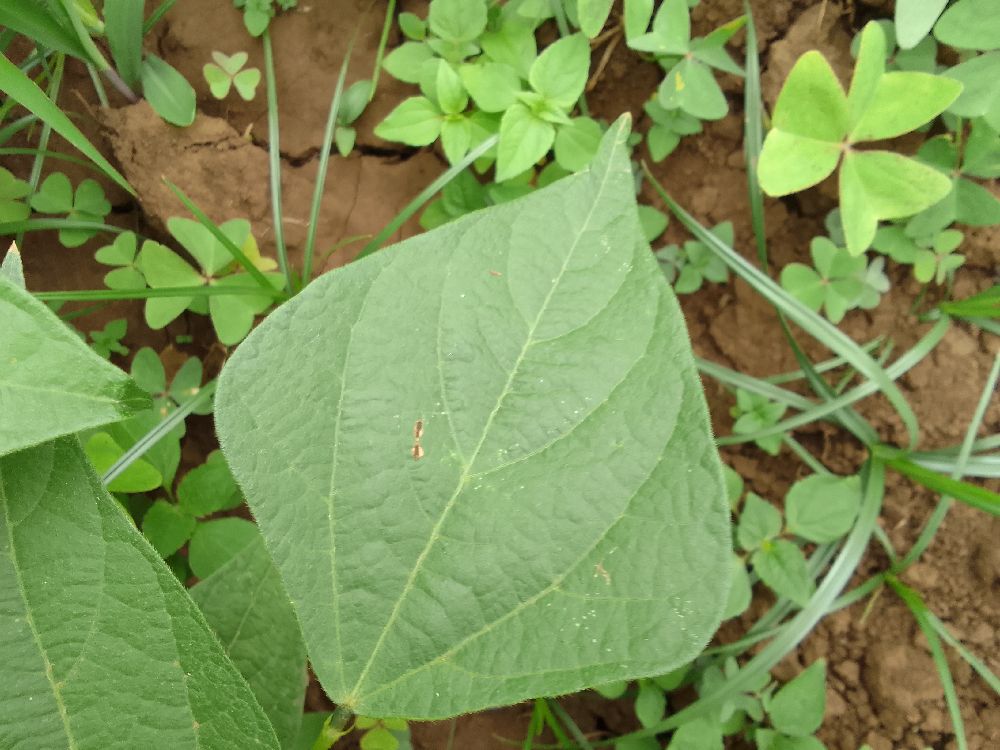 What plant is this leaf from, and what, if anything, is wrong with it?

common bean, healthy
